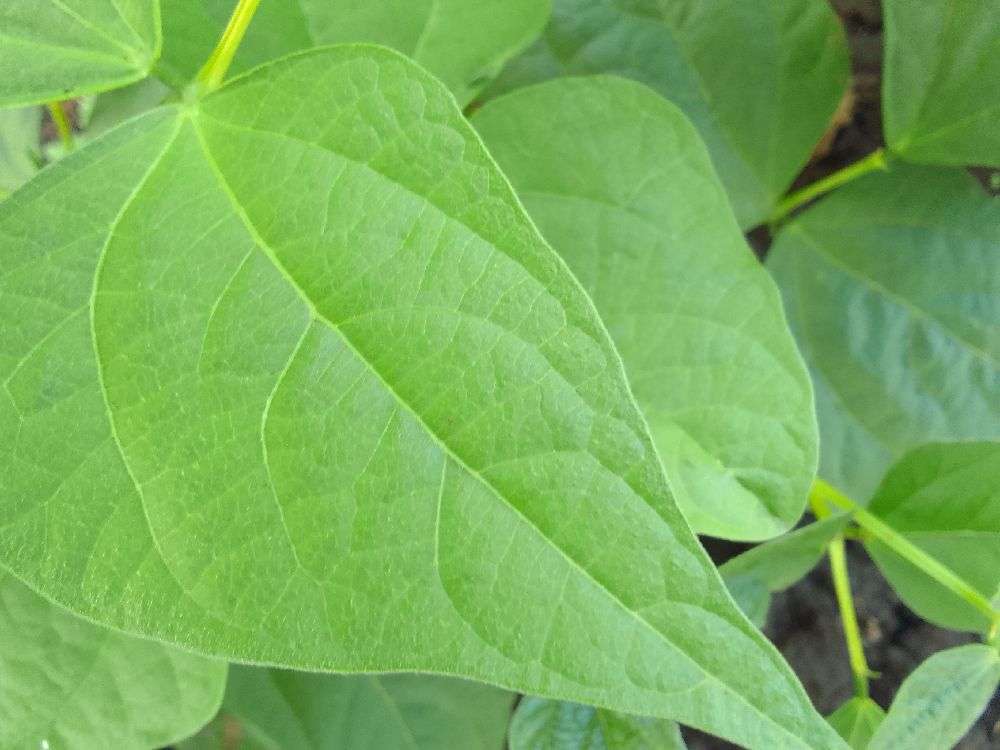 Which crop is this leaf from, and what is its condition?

common bean, healthy
